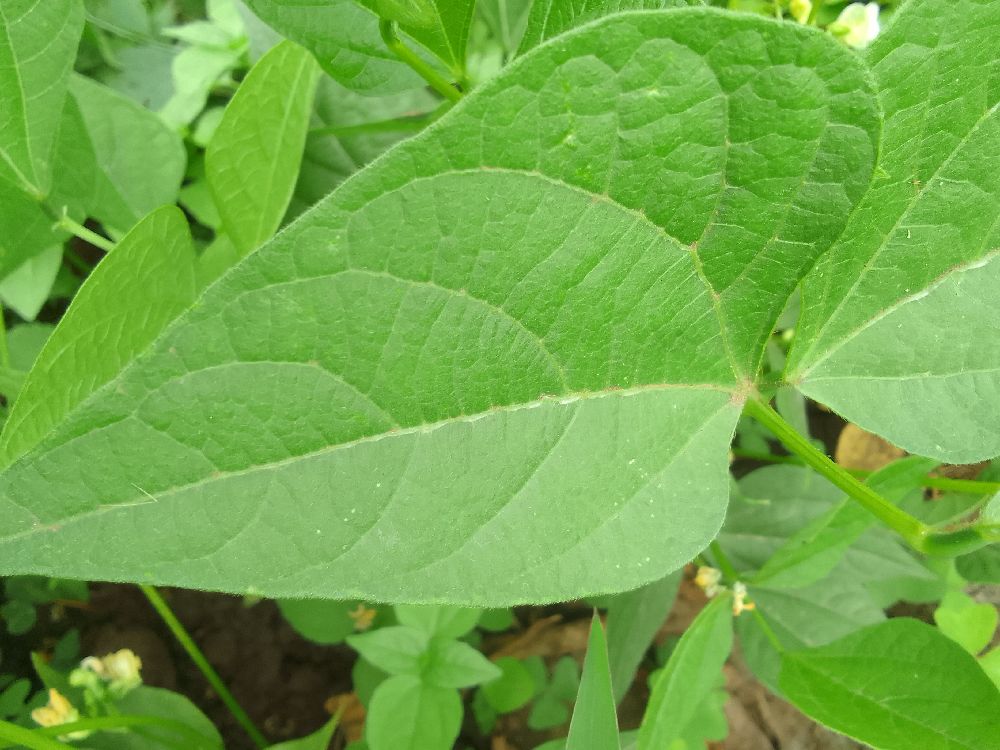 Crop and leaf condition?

common bean, healthy
